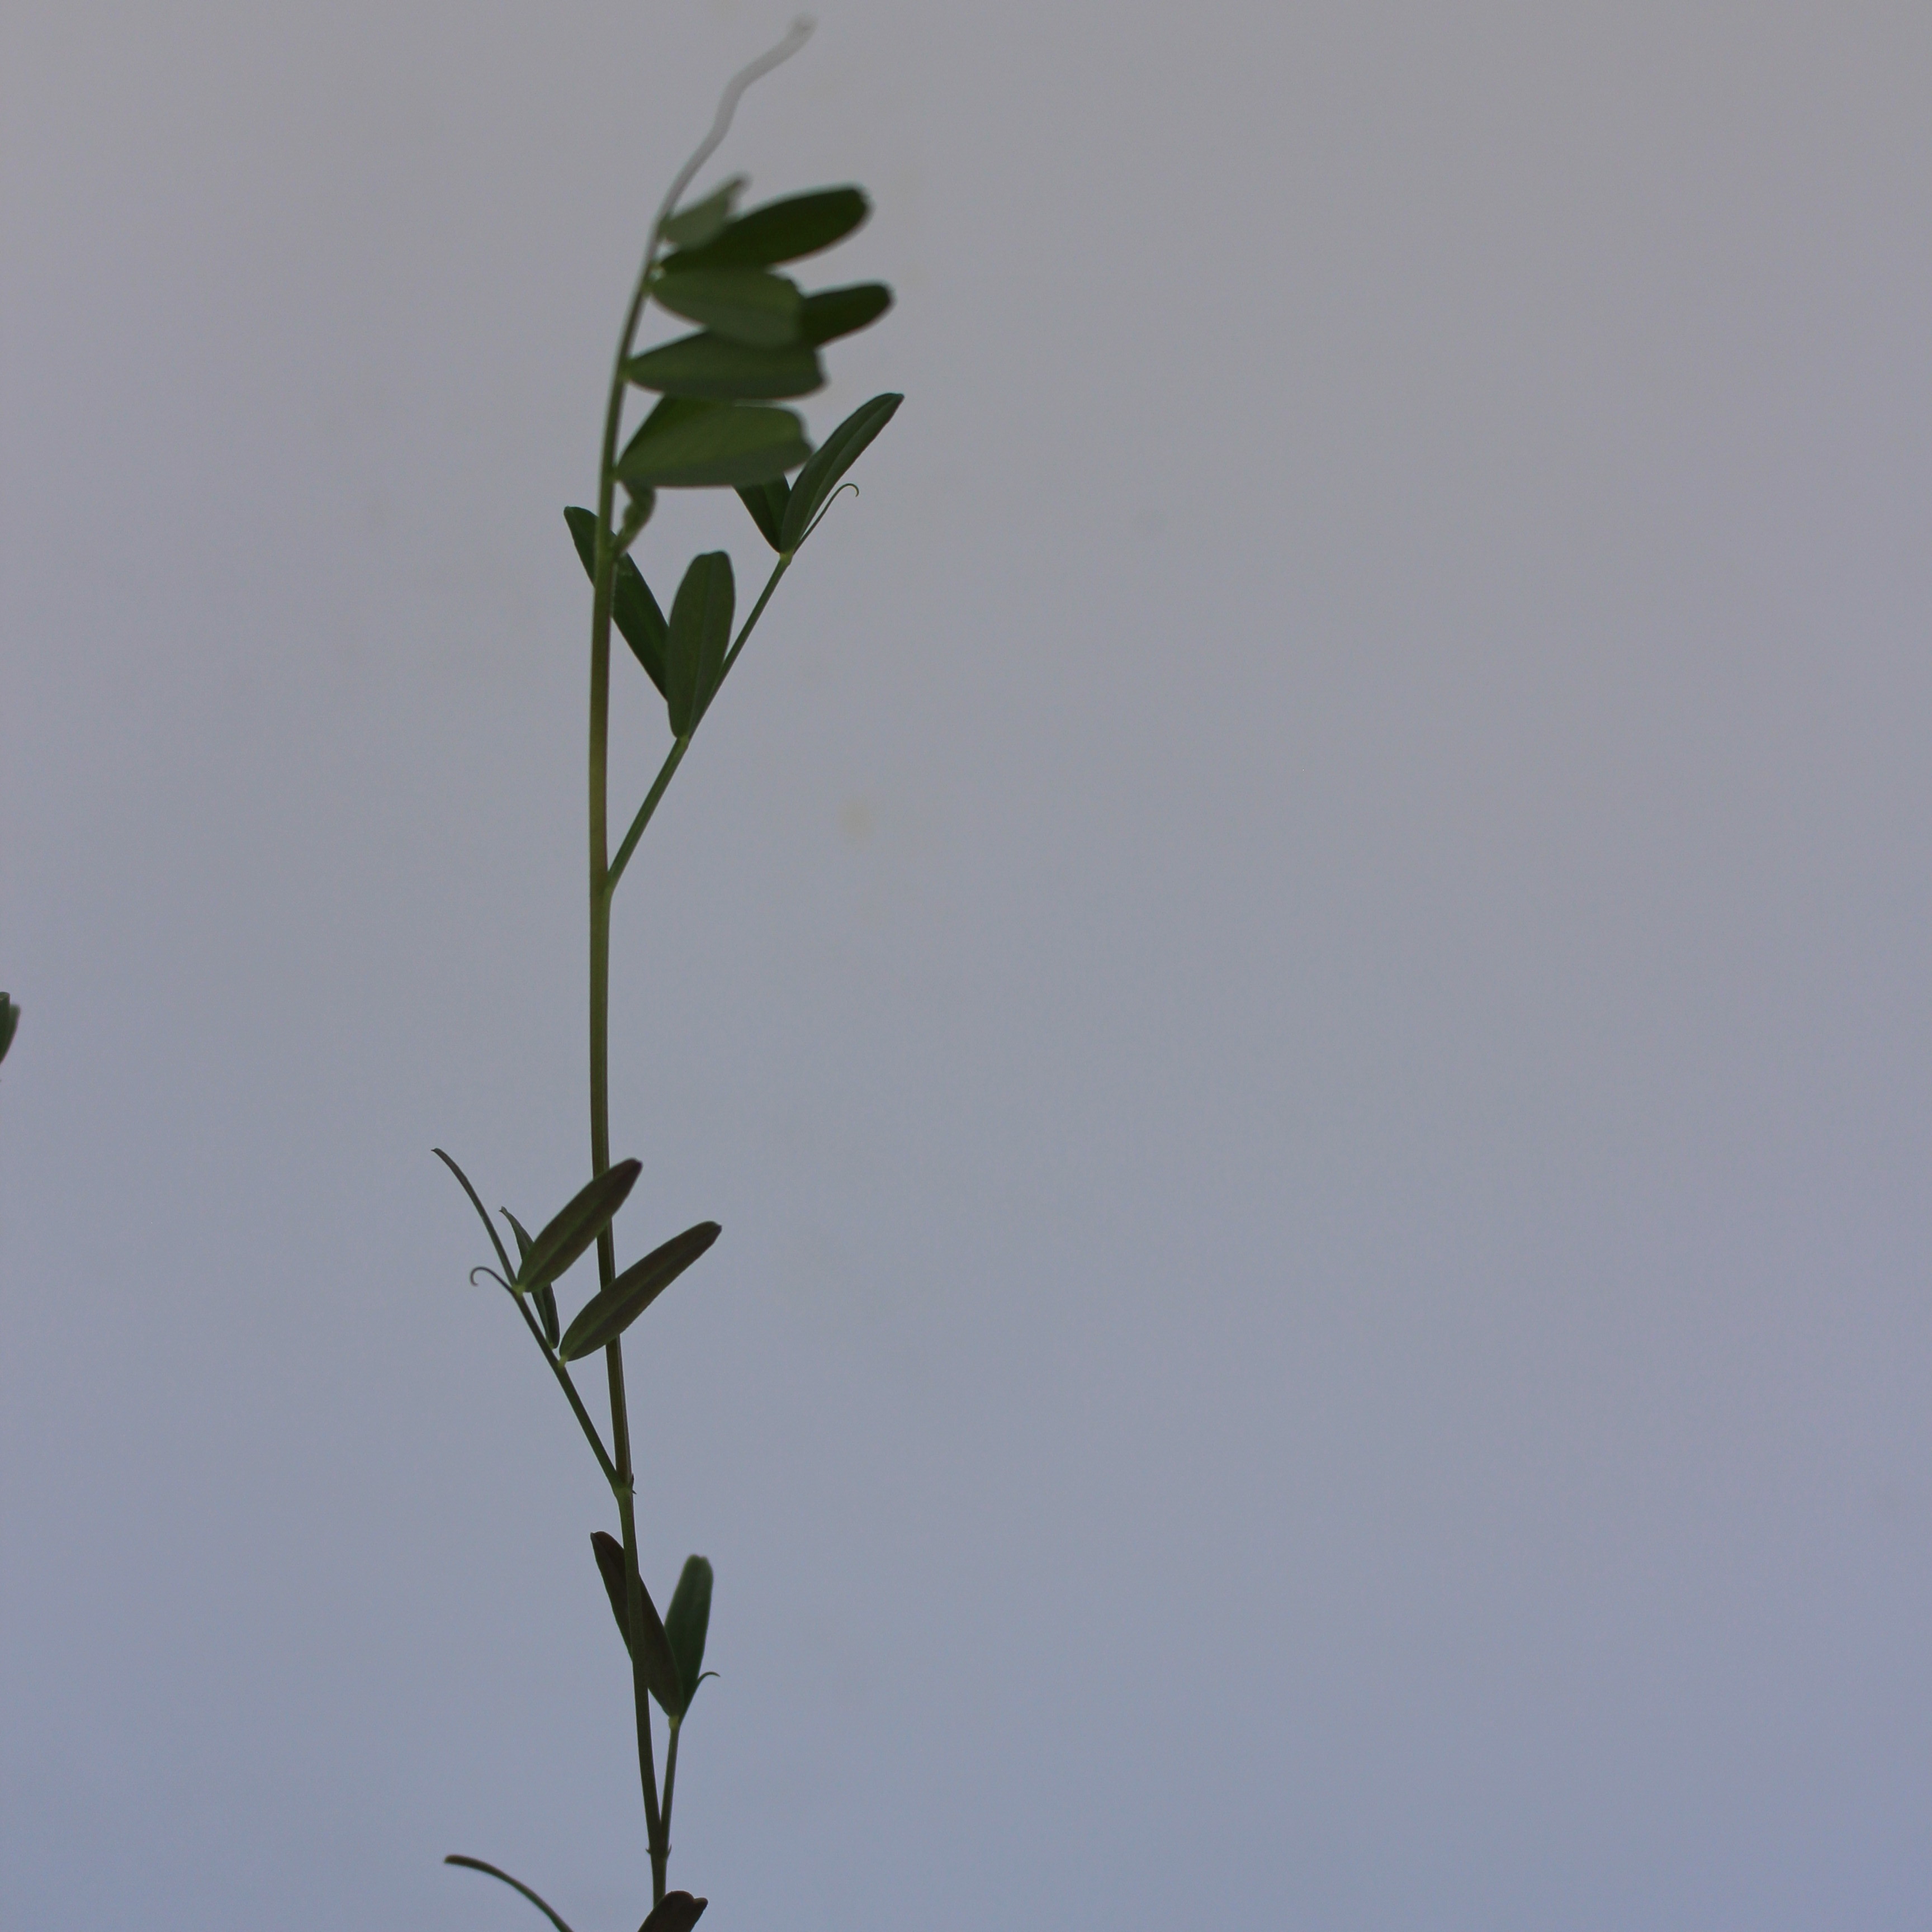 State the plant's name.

Vicia sativa
